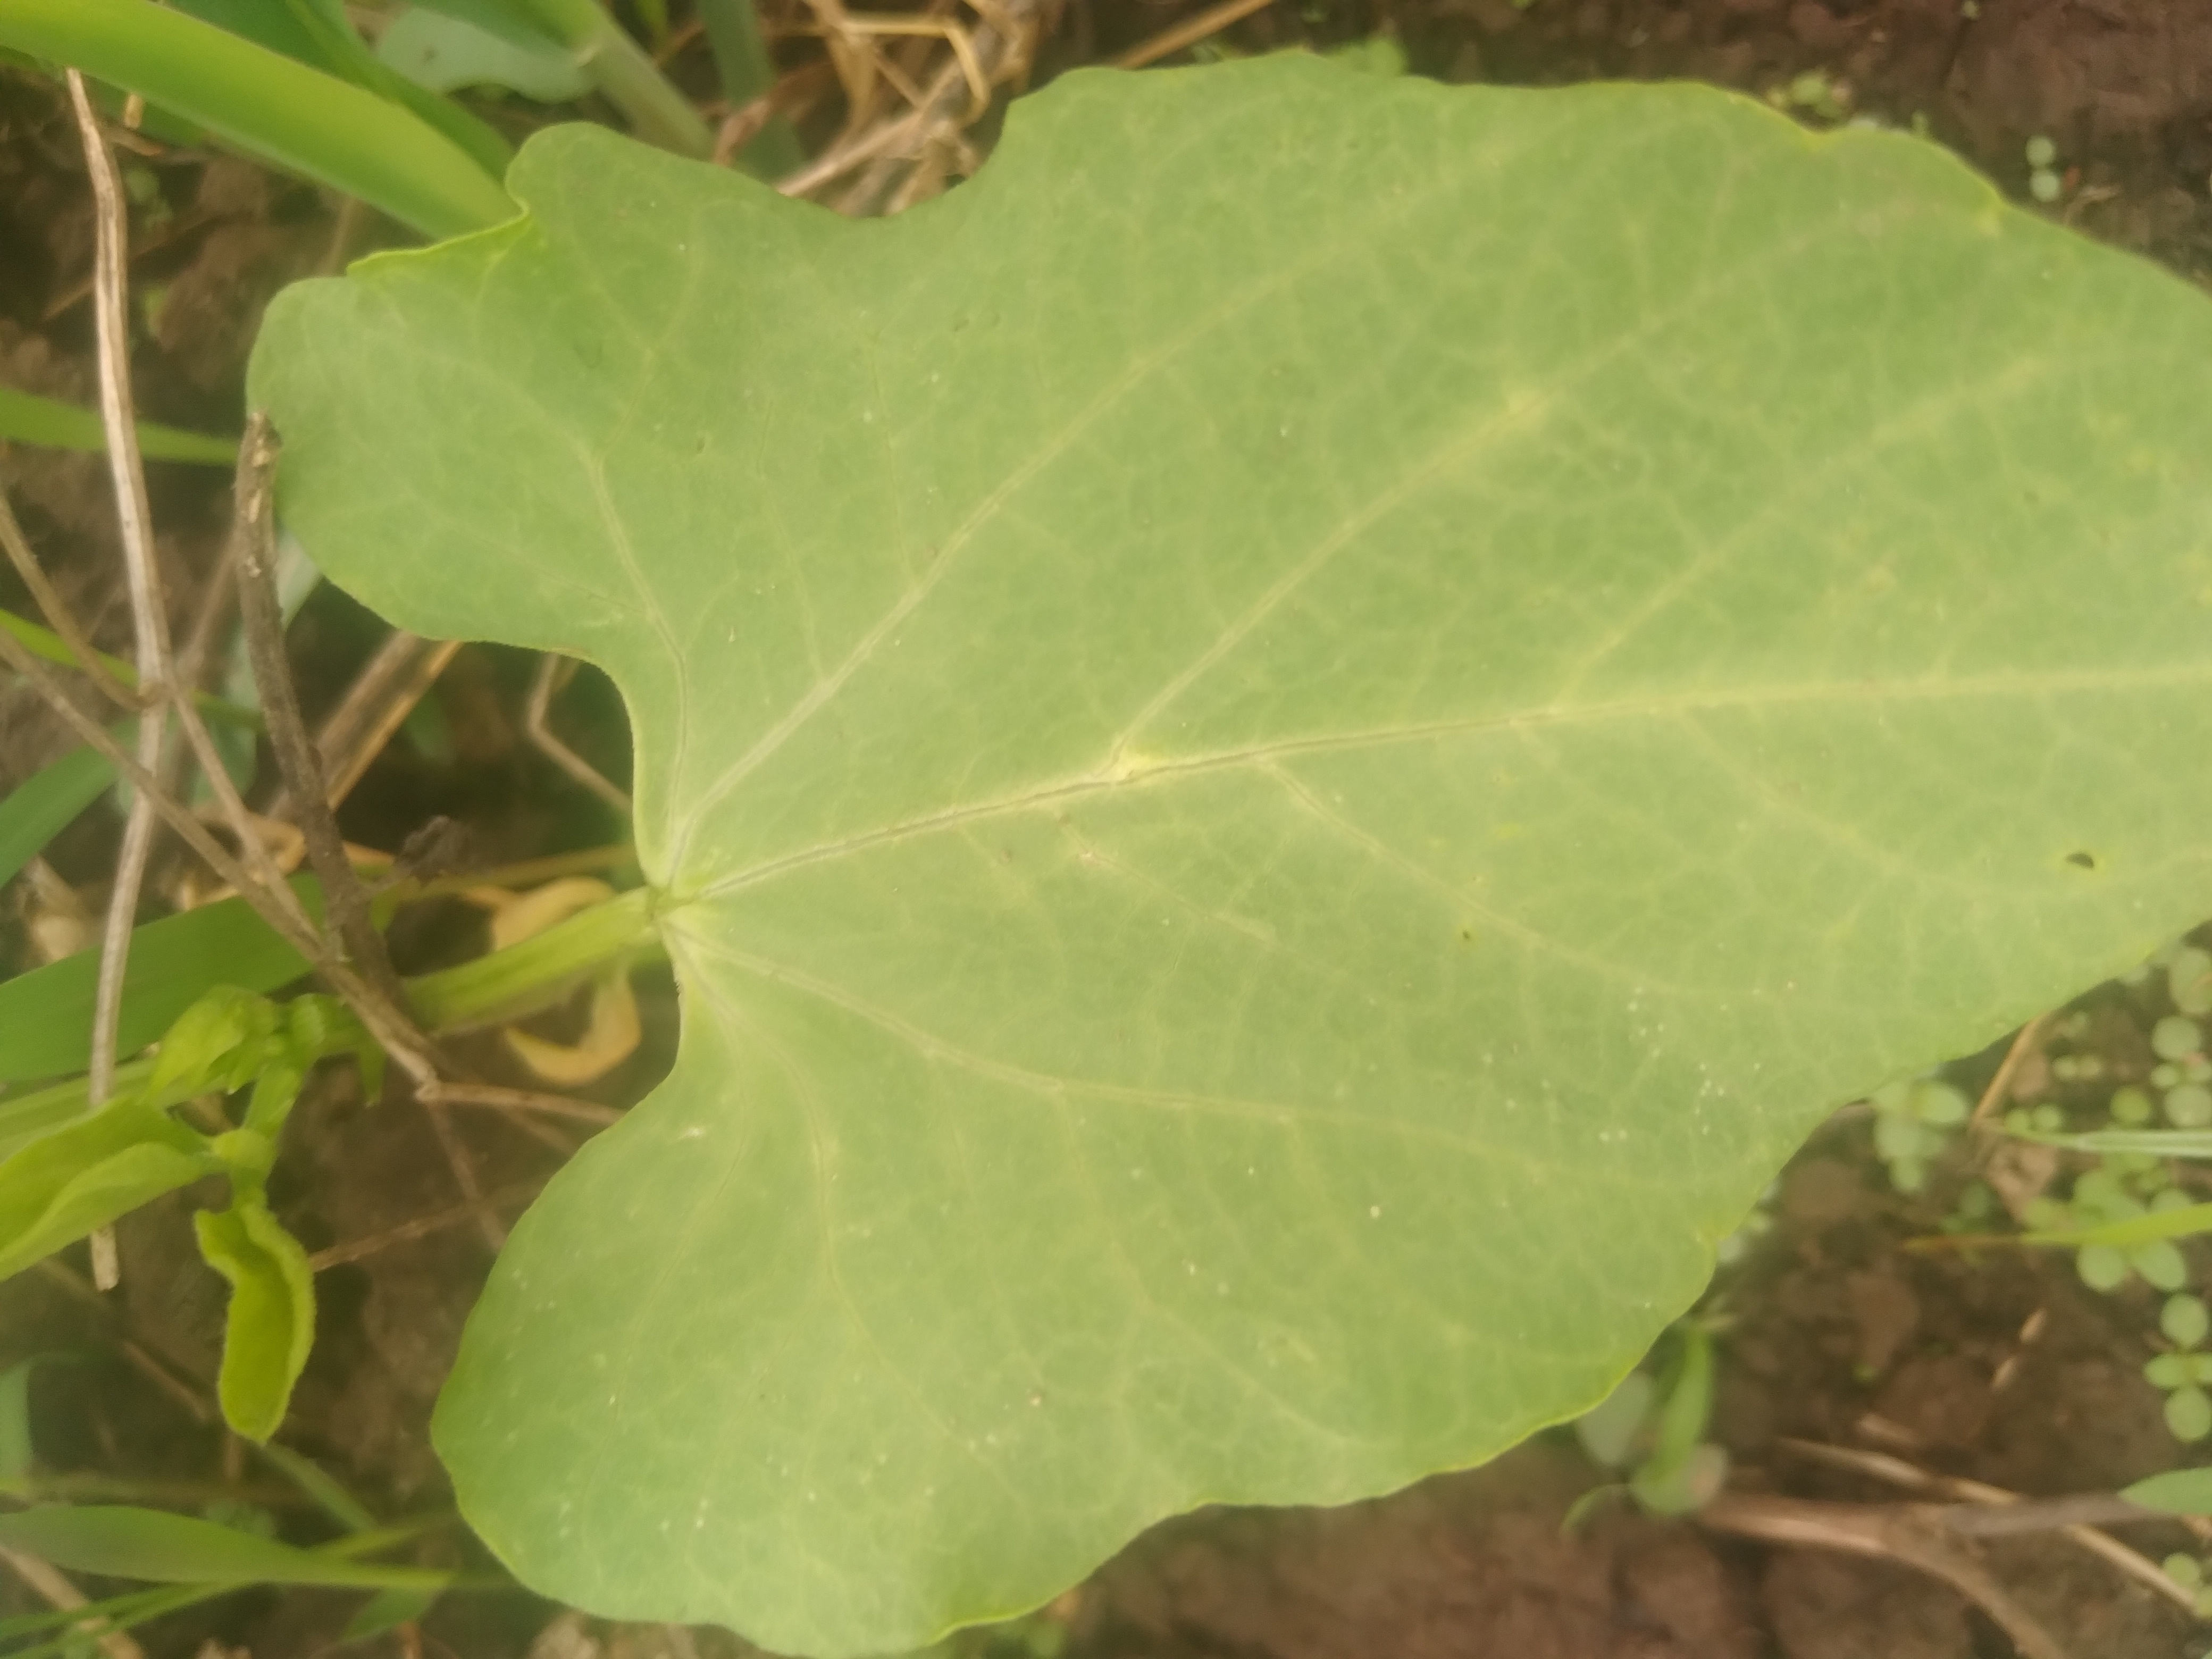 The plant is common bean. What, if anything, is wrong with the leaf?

healthy
